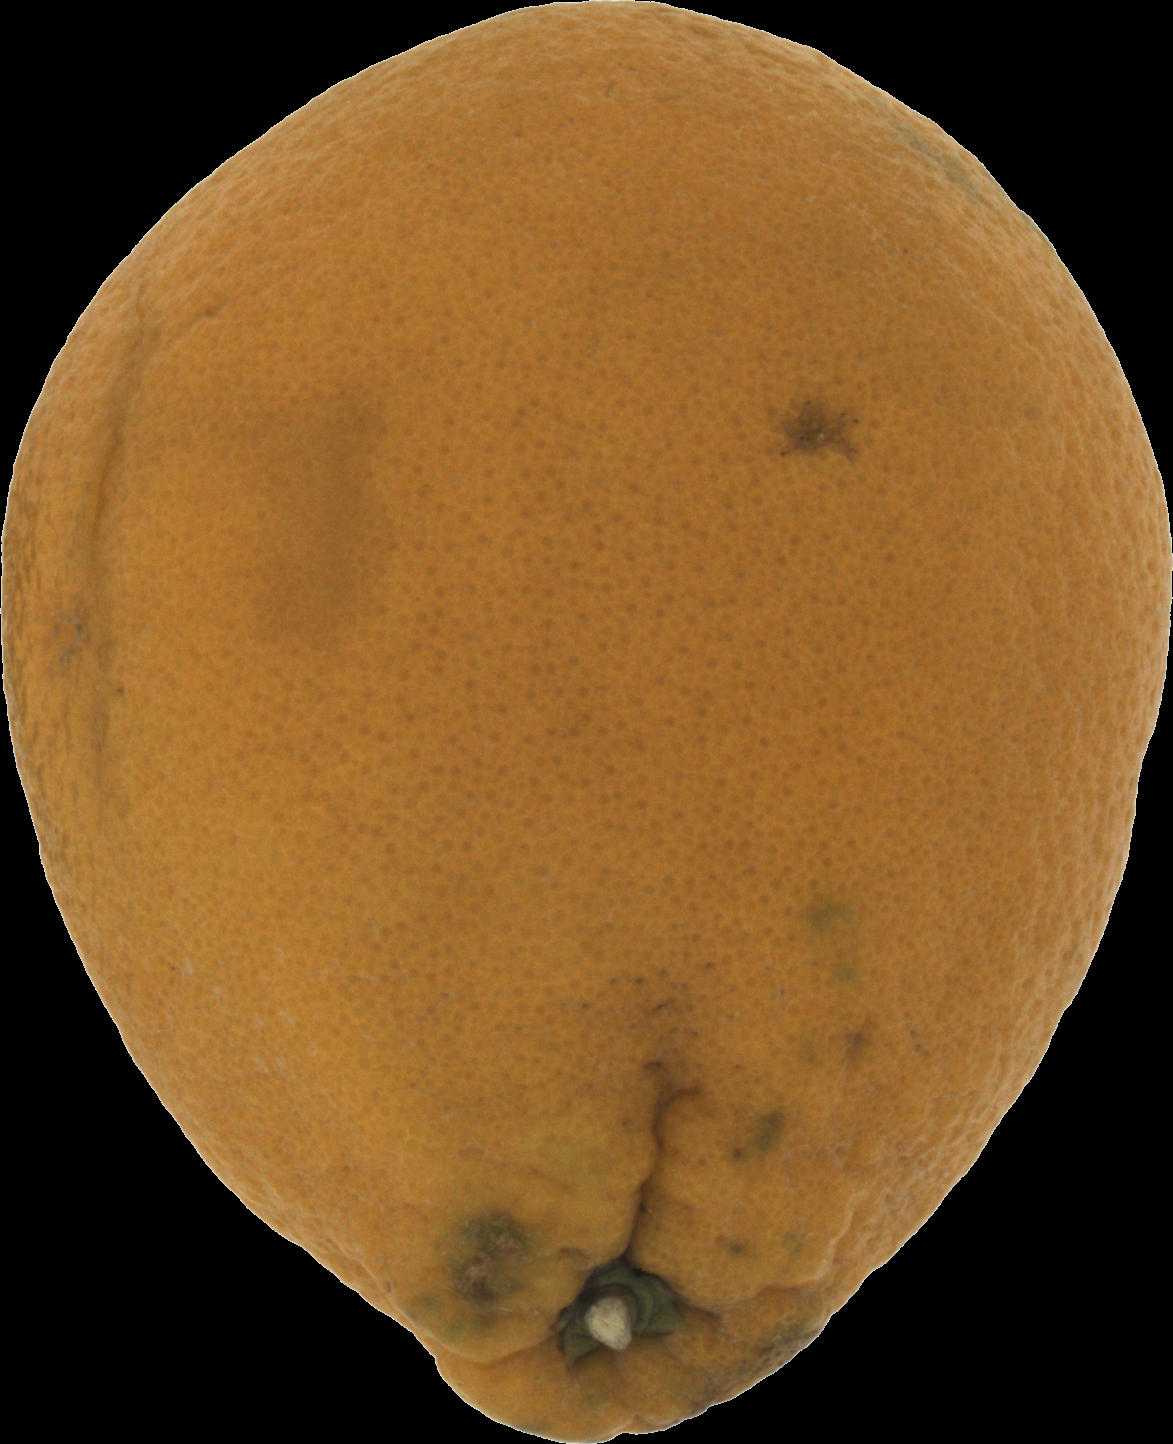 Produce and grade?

orange, bad
